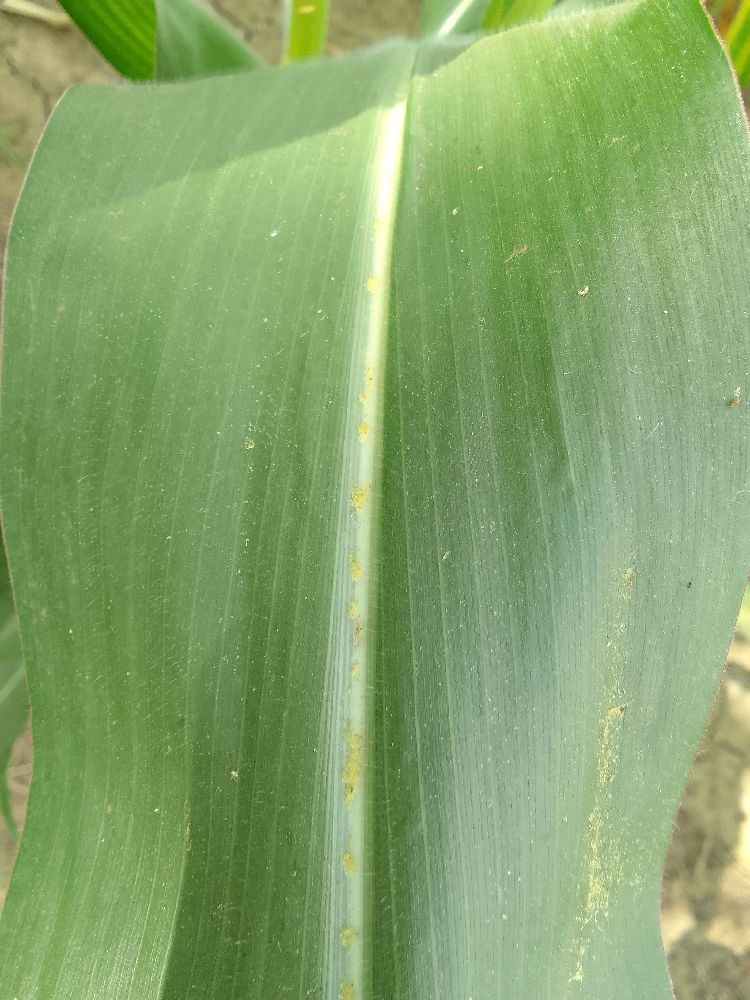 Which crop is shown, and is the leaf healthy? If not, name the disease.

maize, healthy
